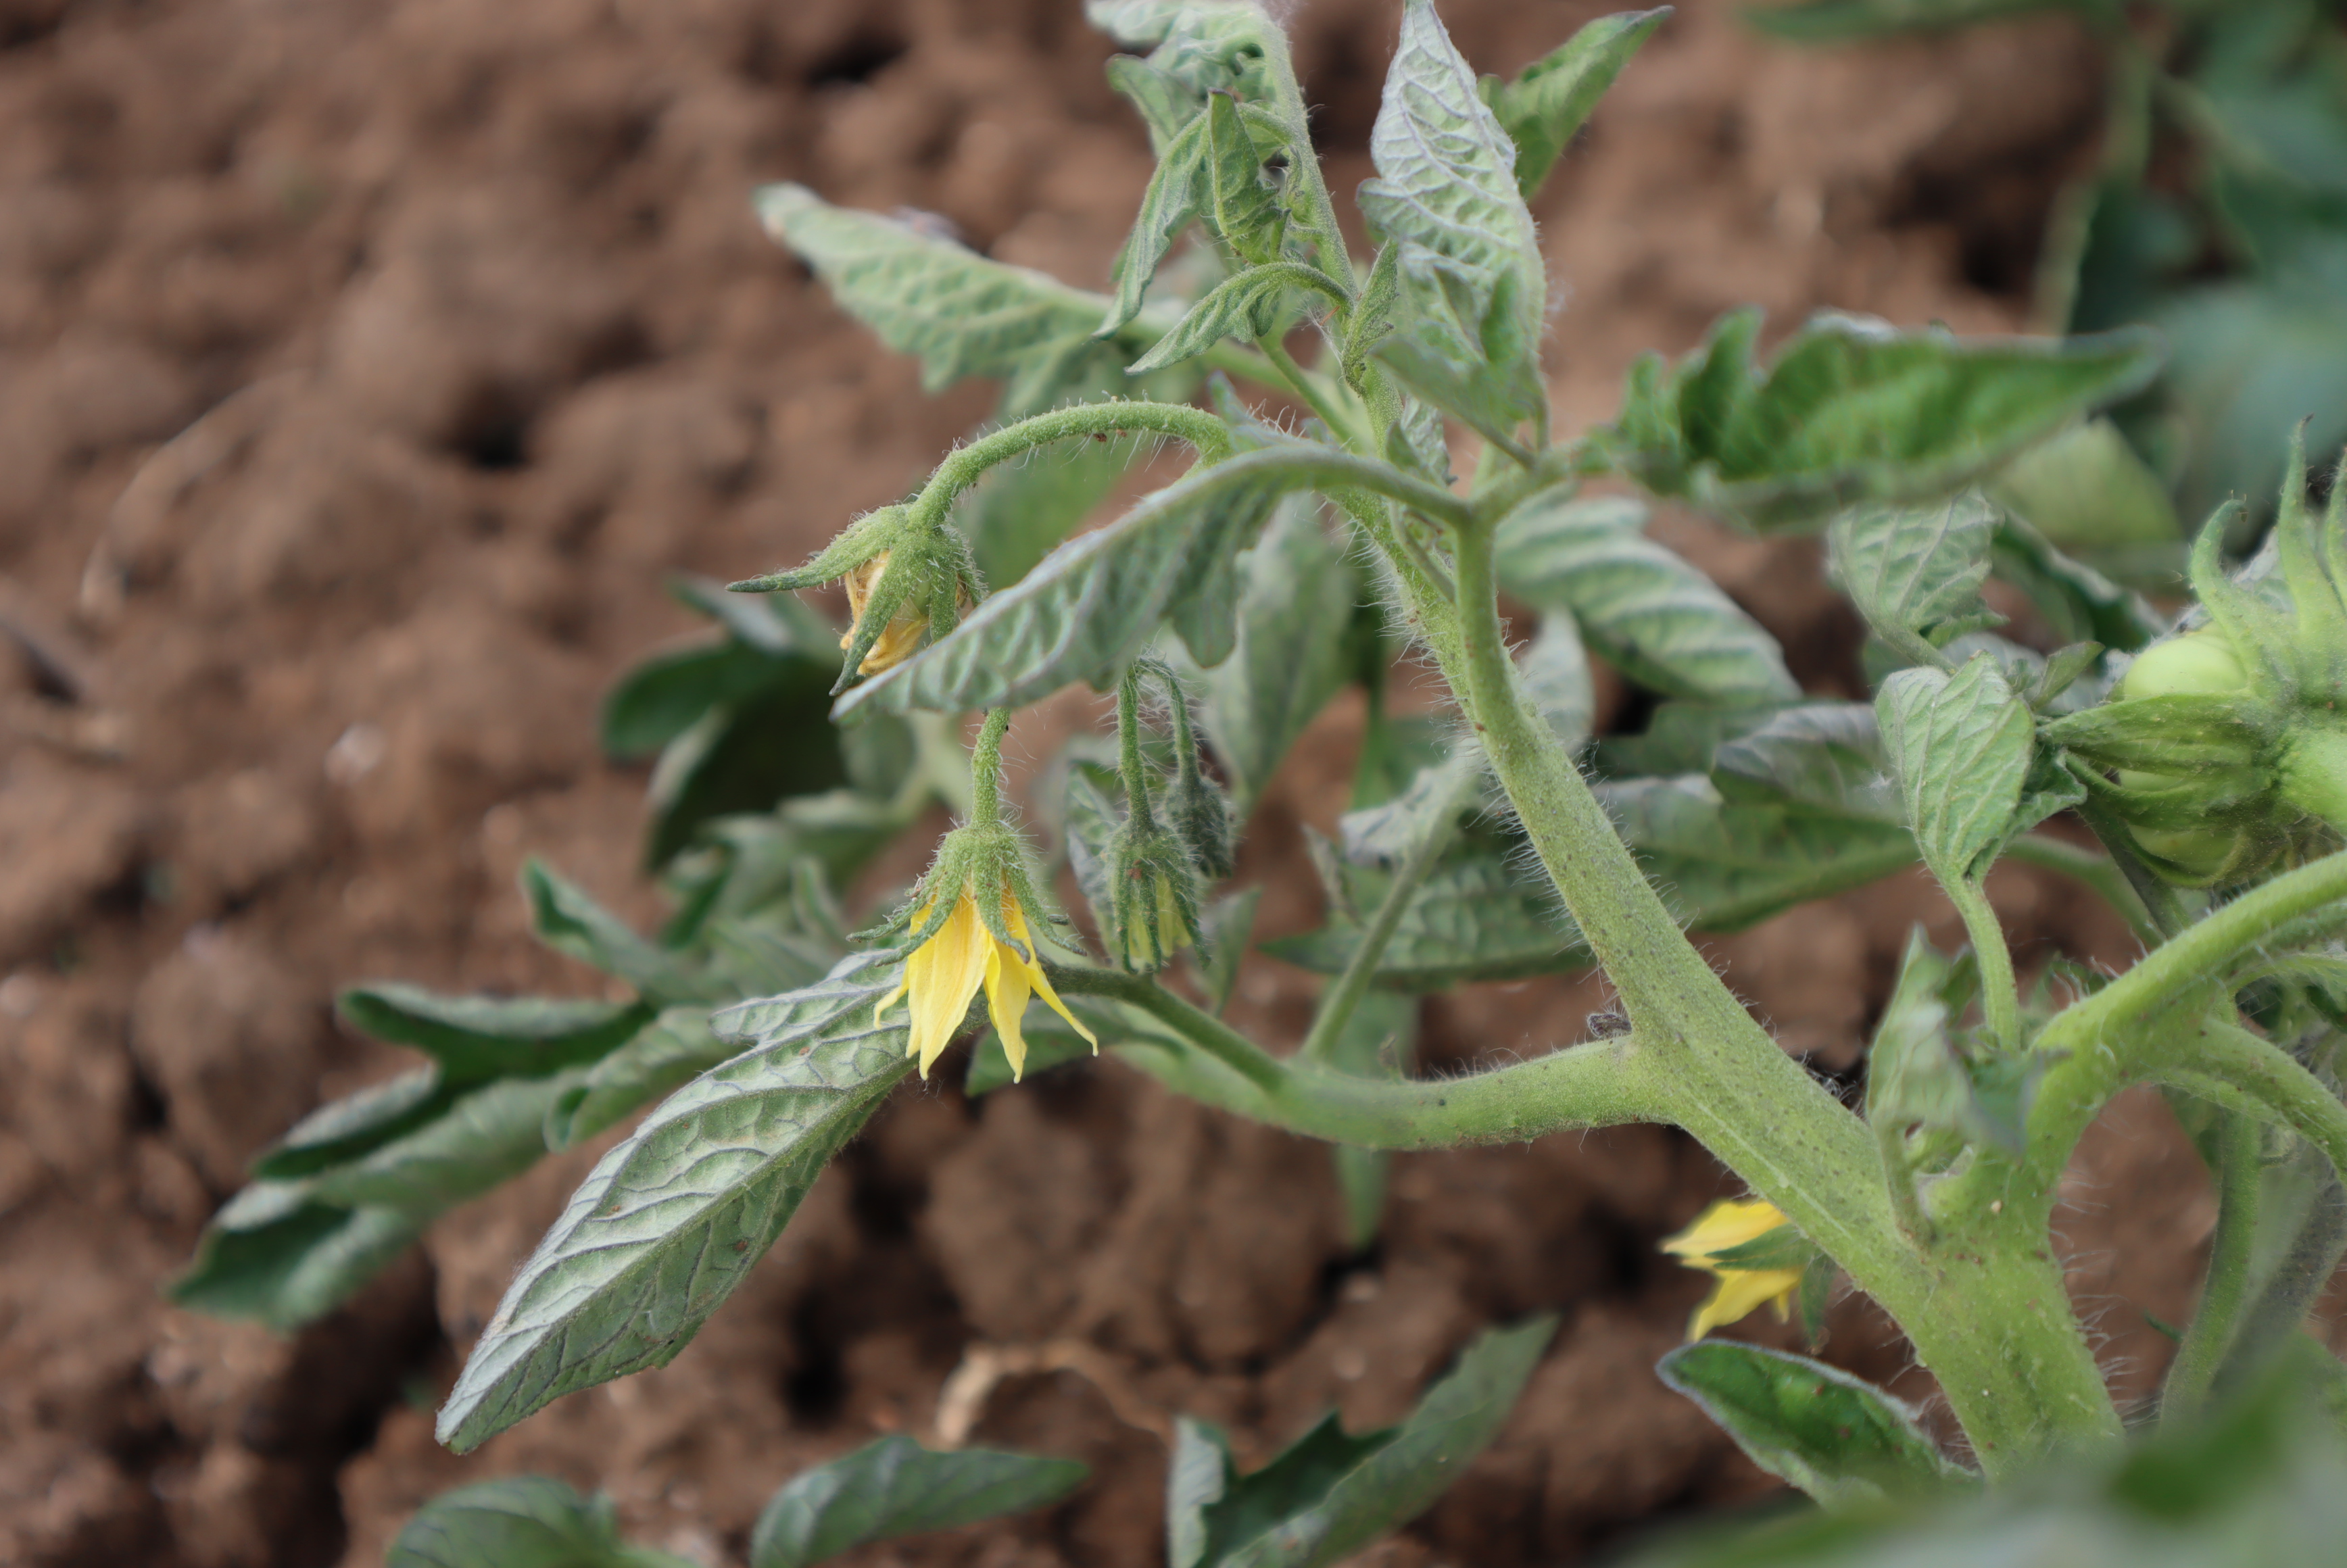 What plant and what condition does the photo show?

tomato, water stress
